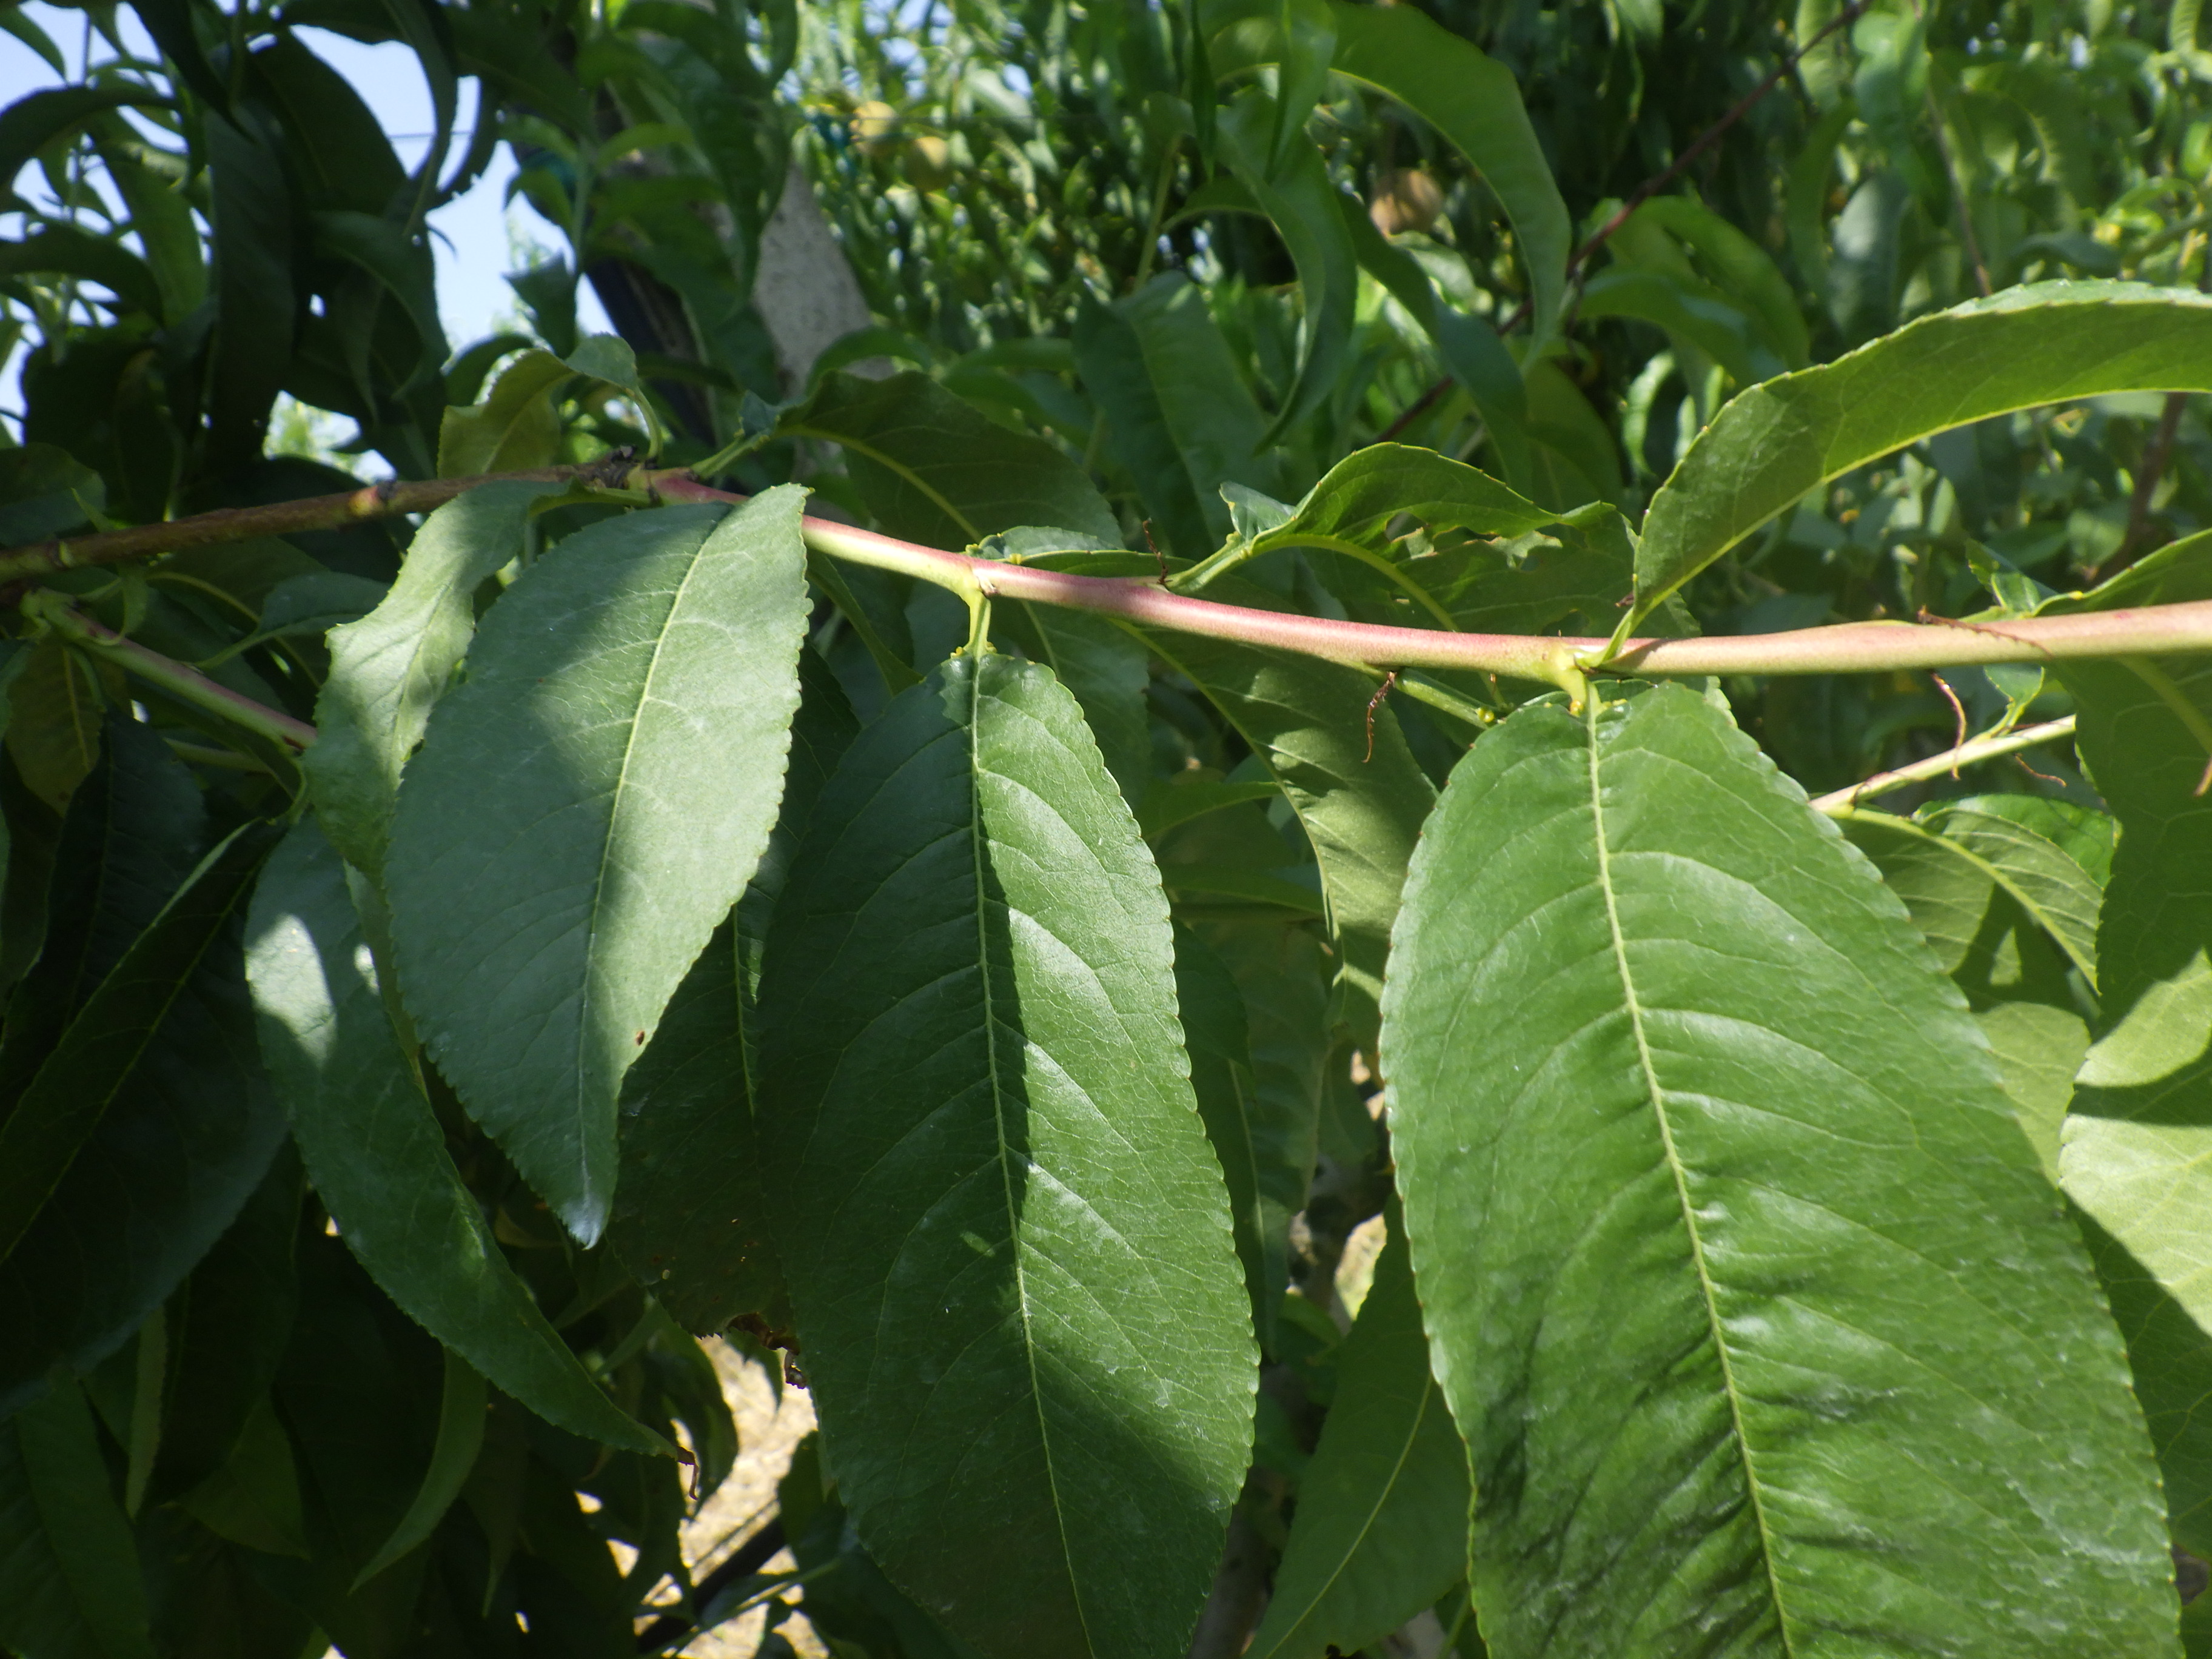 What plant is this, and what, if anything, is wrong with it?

peach, shot hole disease
